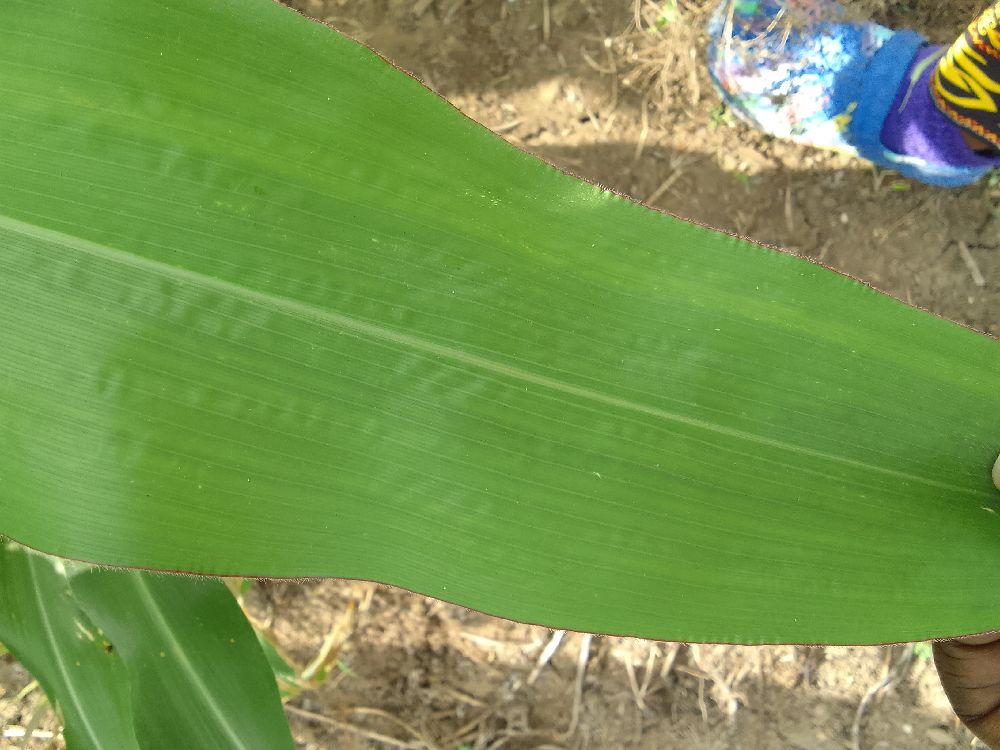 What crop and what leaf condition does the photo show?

maize, healthy
